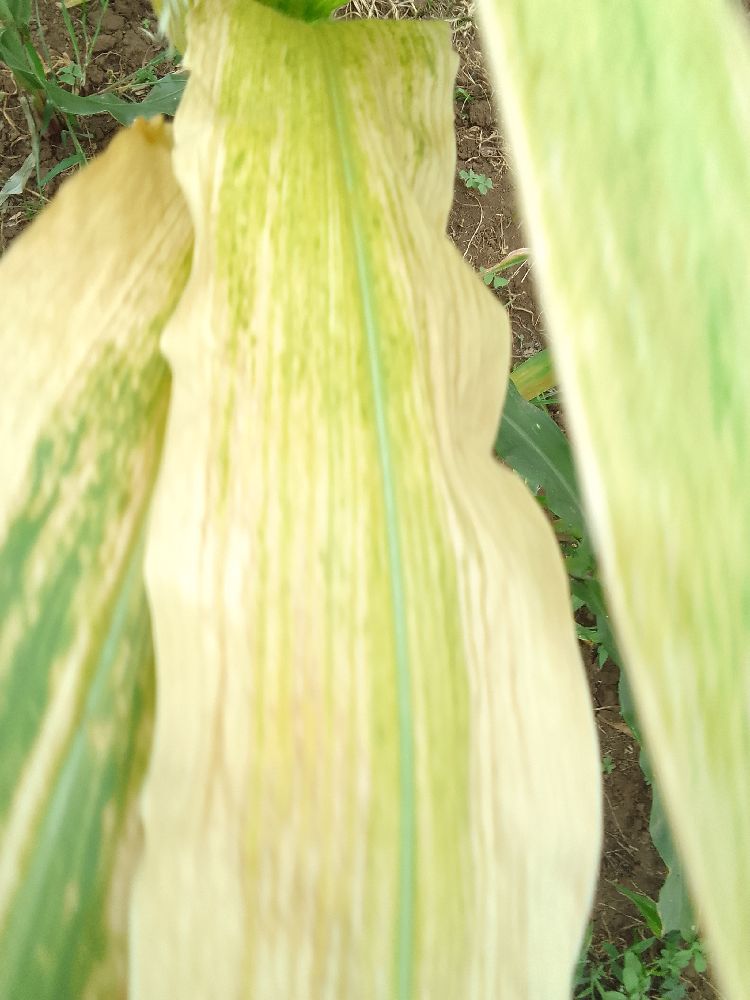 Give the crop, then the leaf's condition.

maize, maize lethal necrosis
